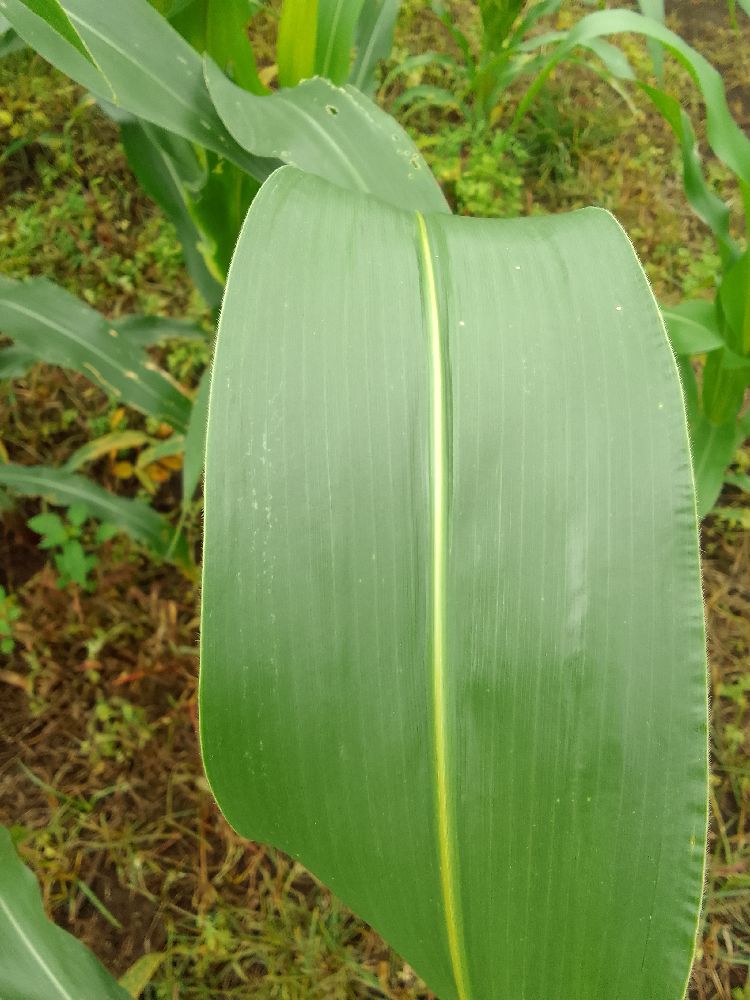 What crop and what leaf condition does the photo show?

maize, healthy
